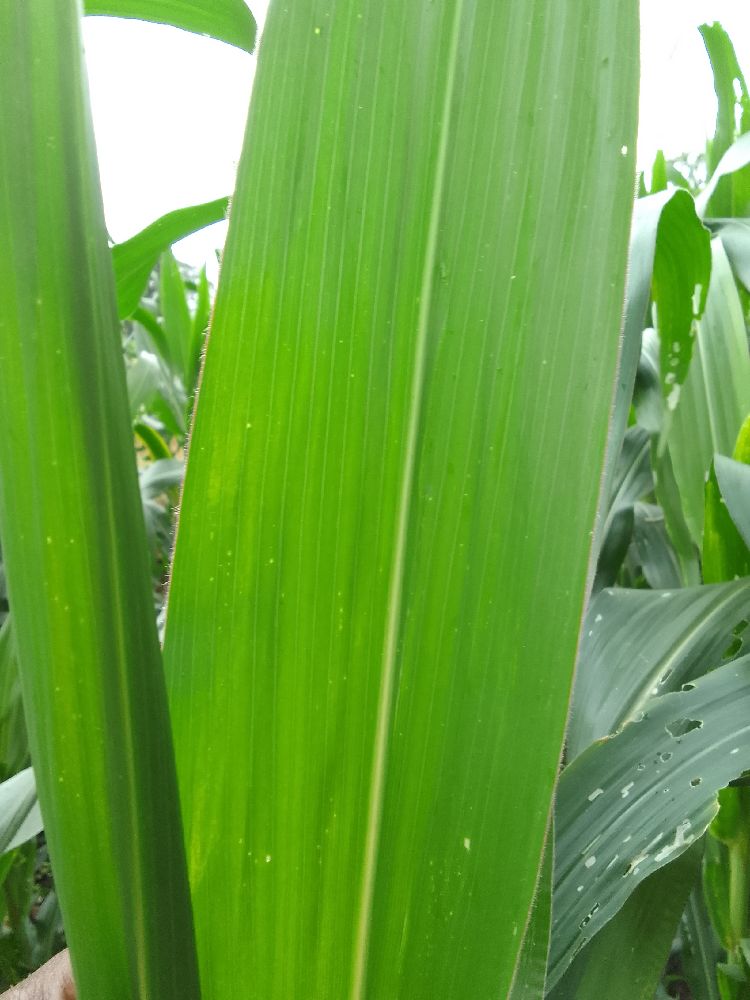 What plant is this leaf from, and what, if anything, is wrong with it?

maize, healthy
